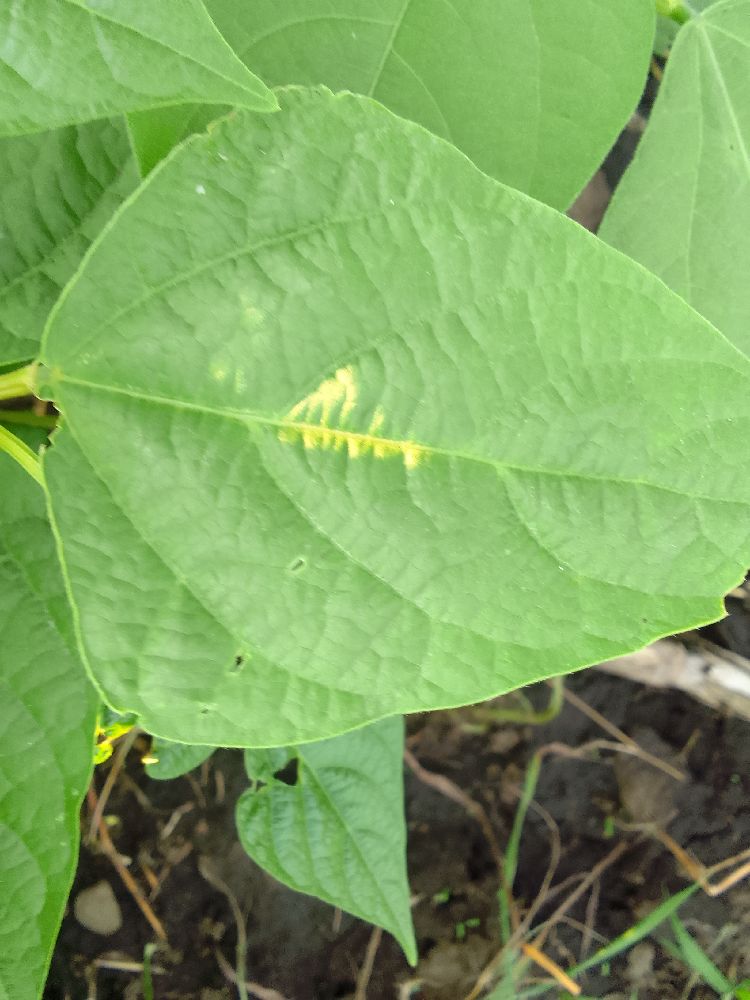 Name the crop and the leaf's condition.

common bean, healthy
